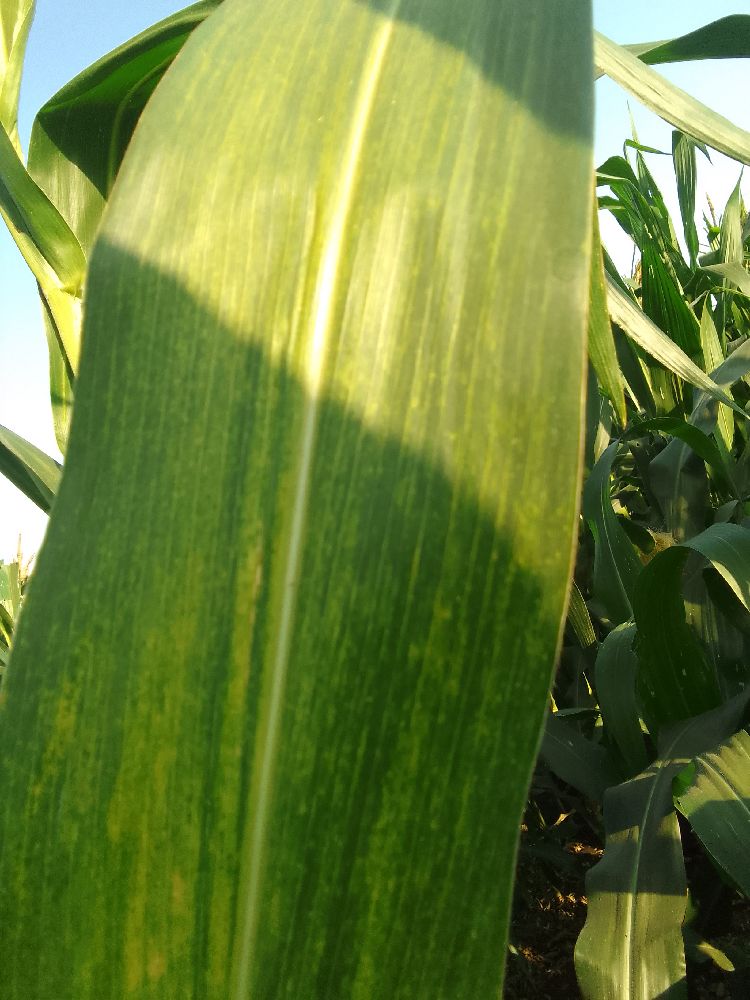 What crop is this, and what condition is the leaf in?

maize, maize lethal necrosis
